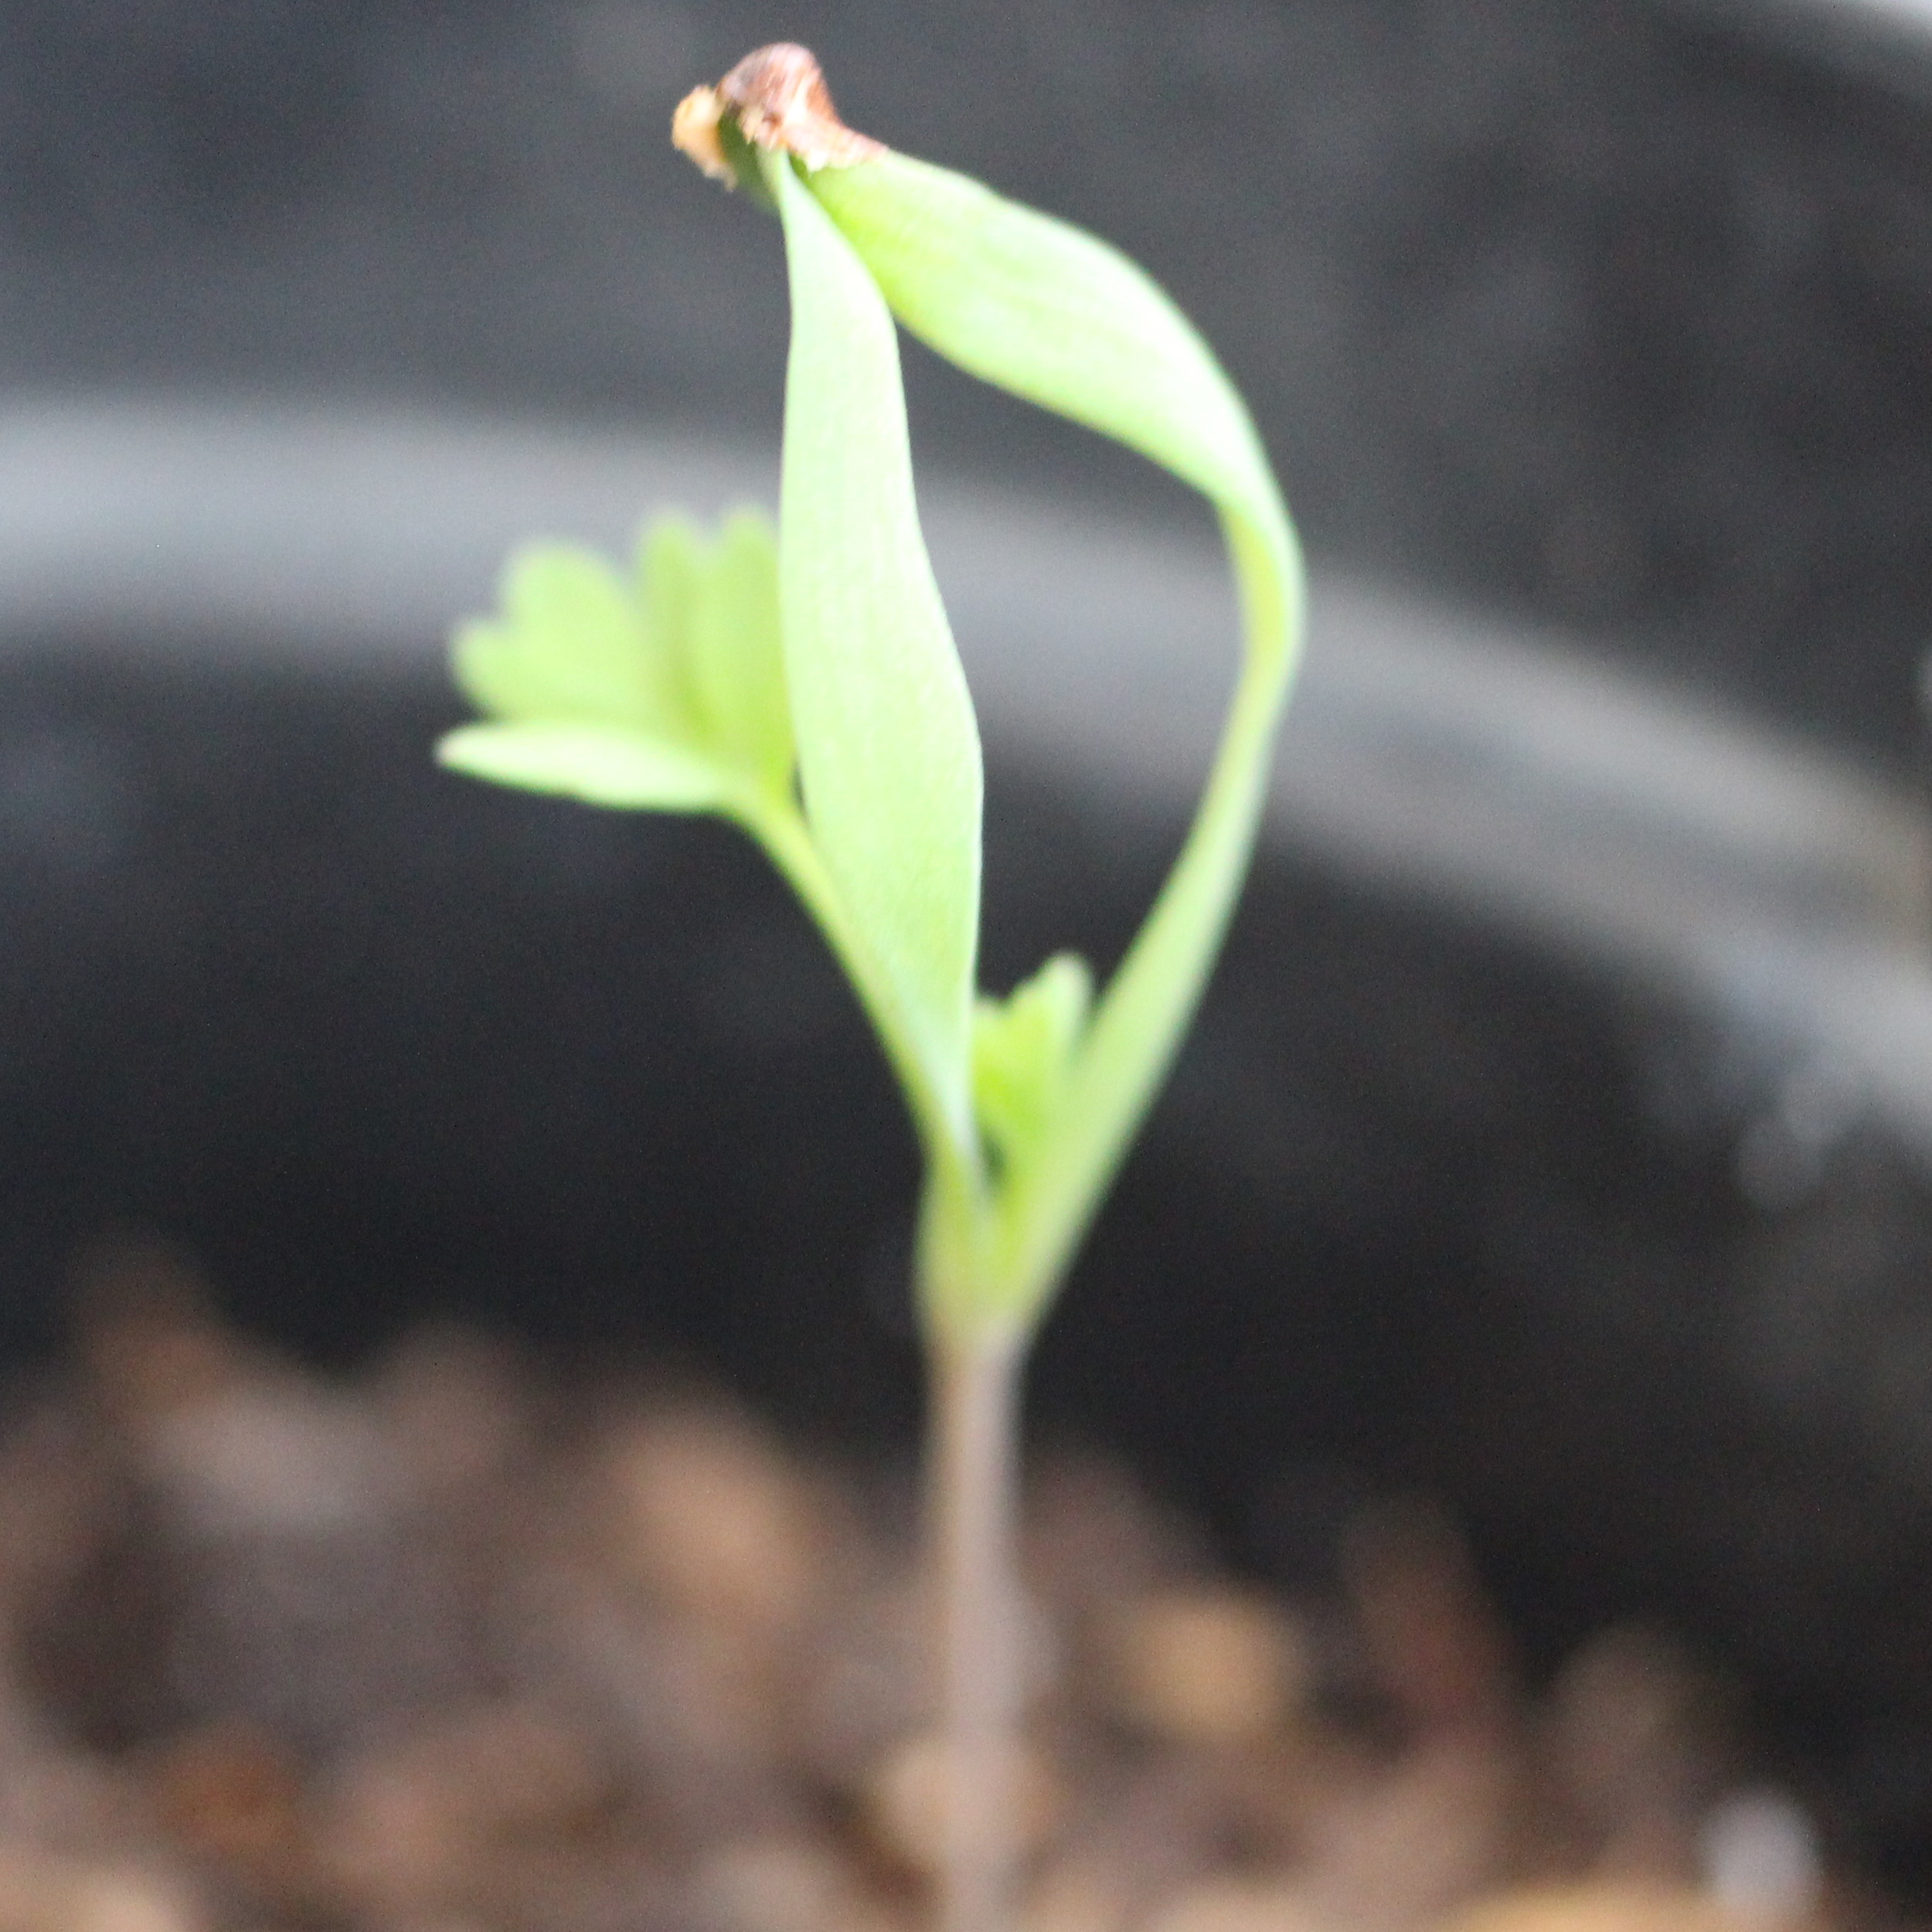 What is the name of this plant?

Fumaria officinalis
